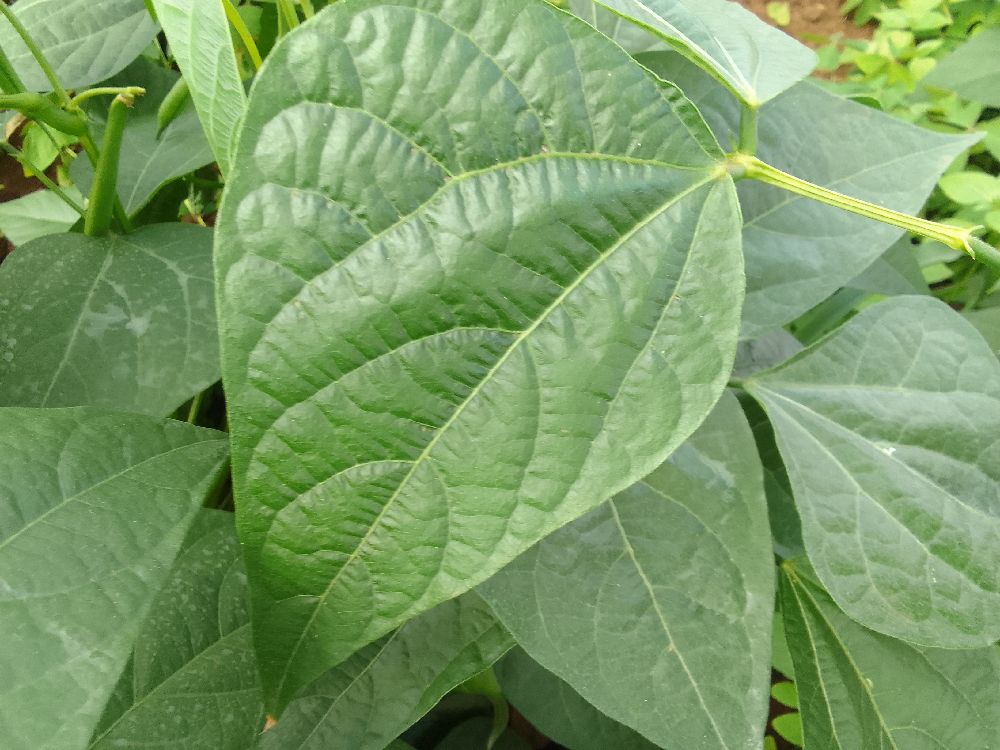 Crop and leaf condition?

common bean, healthy
